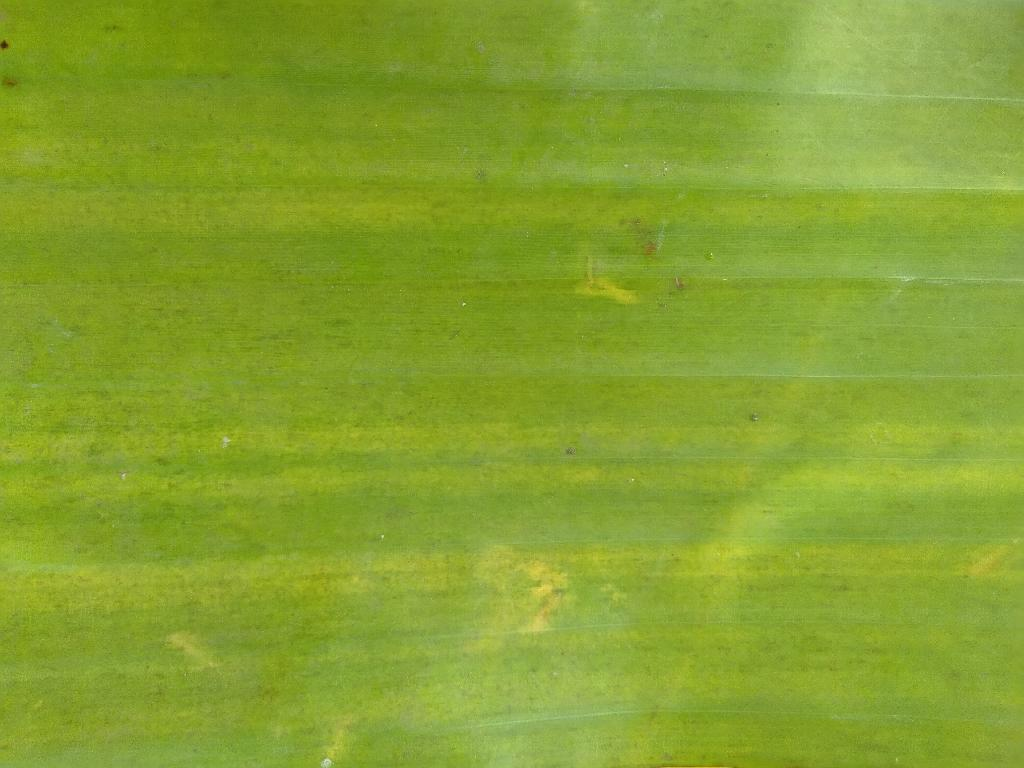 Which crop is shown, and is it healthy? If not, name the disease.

banana, fusarium wilt race 1
